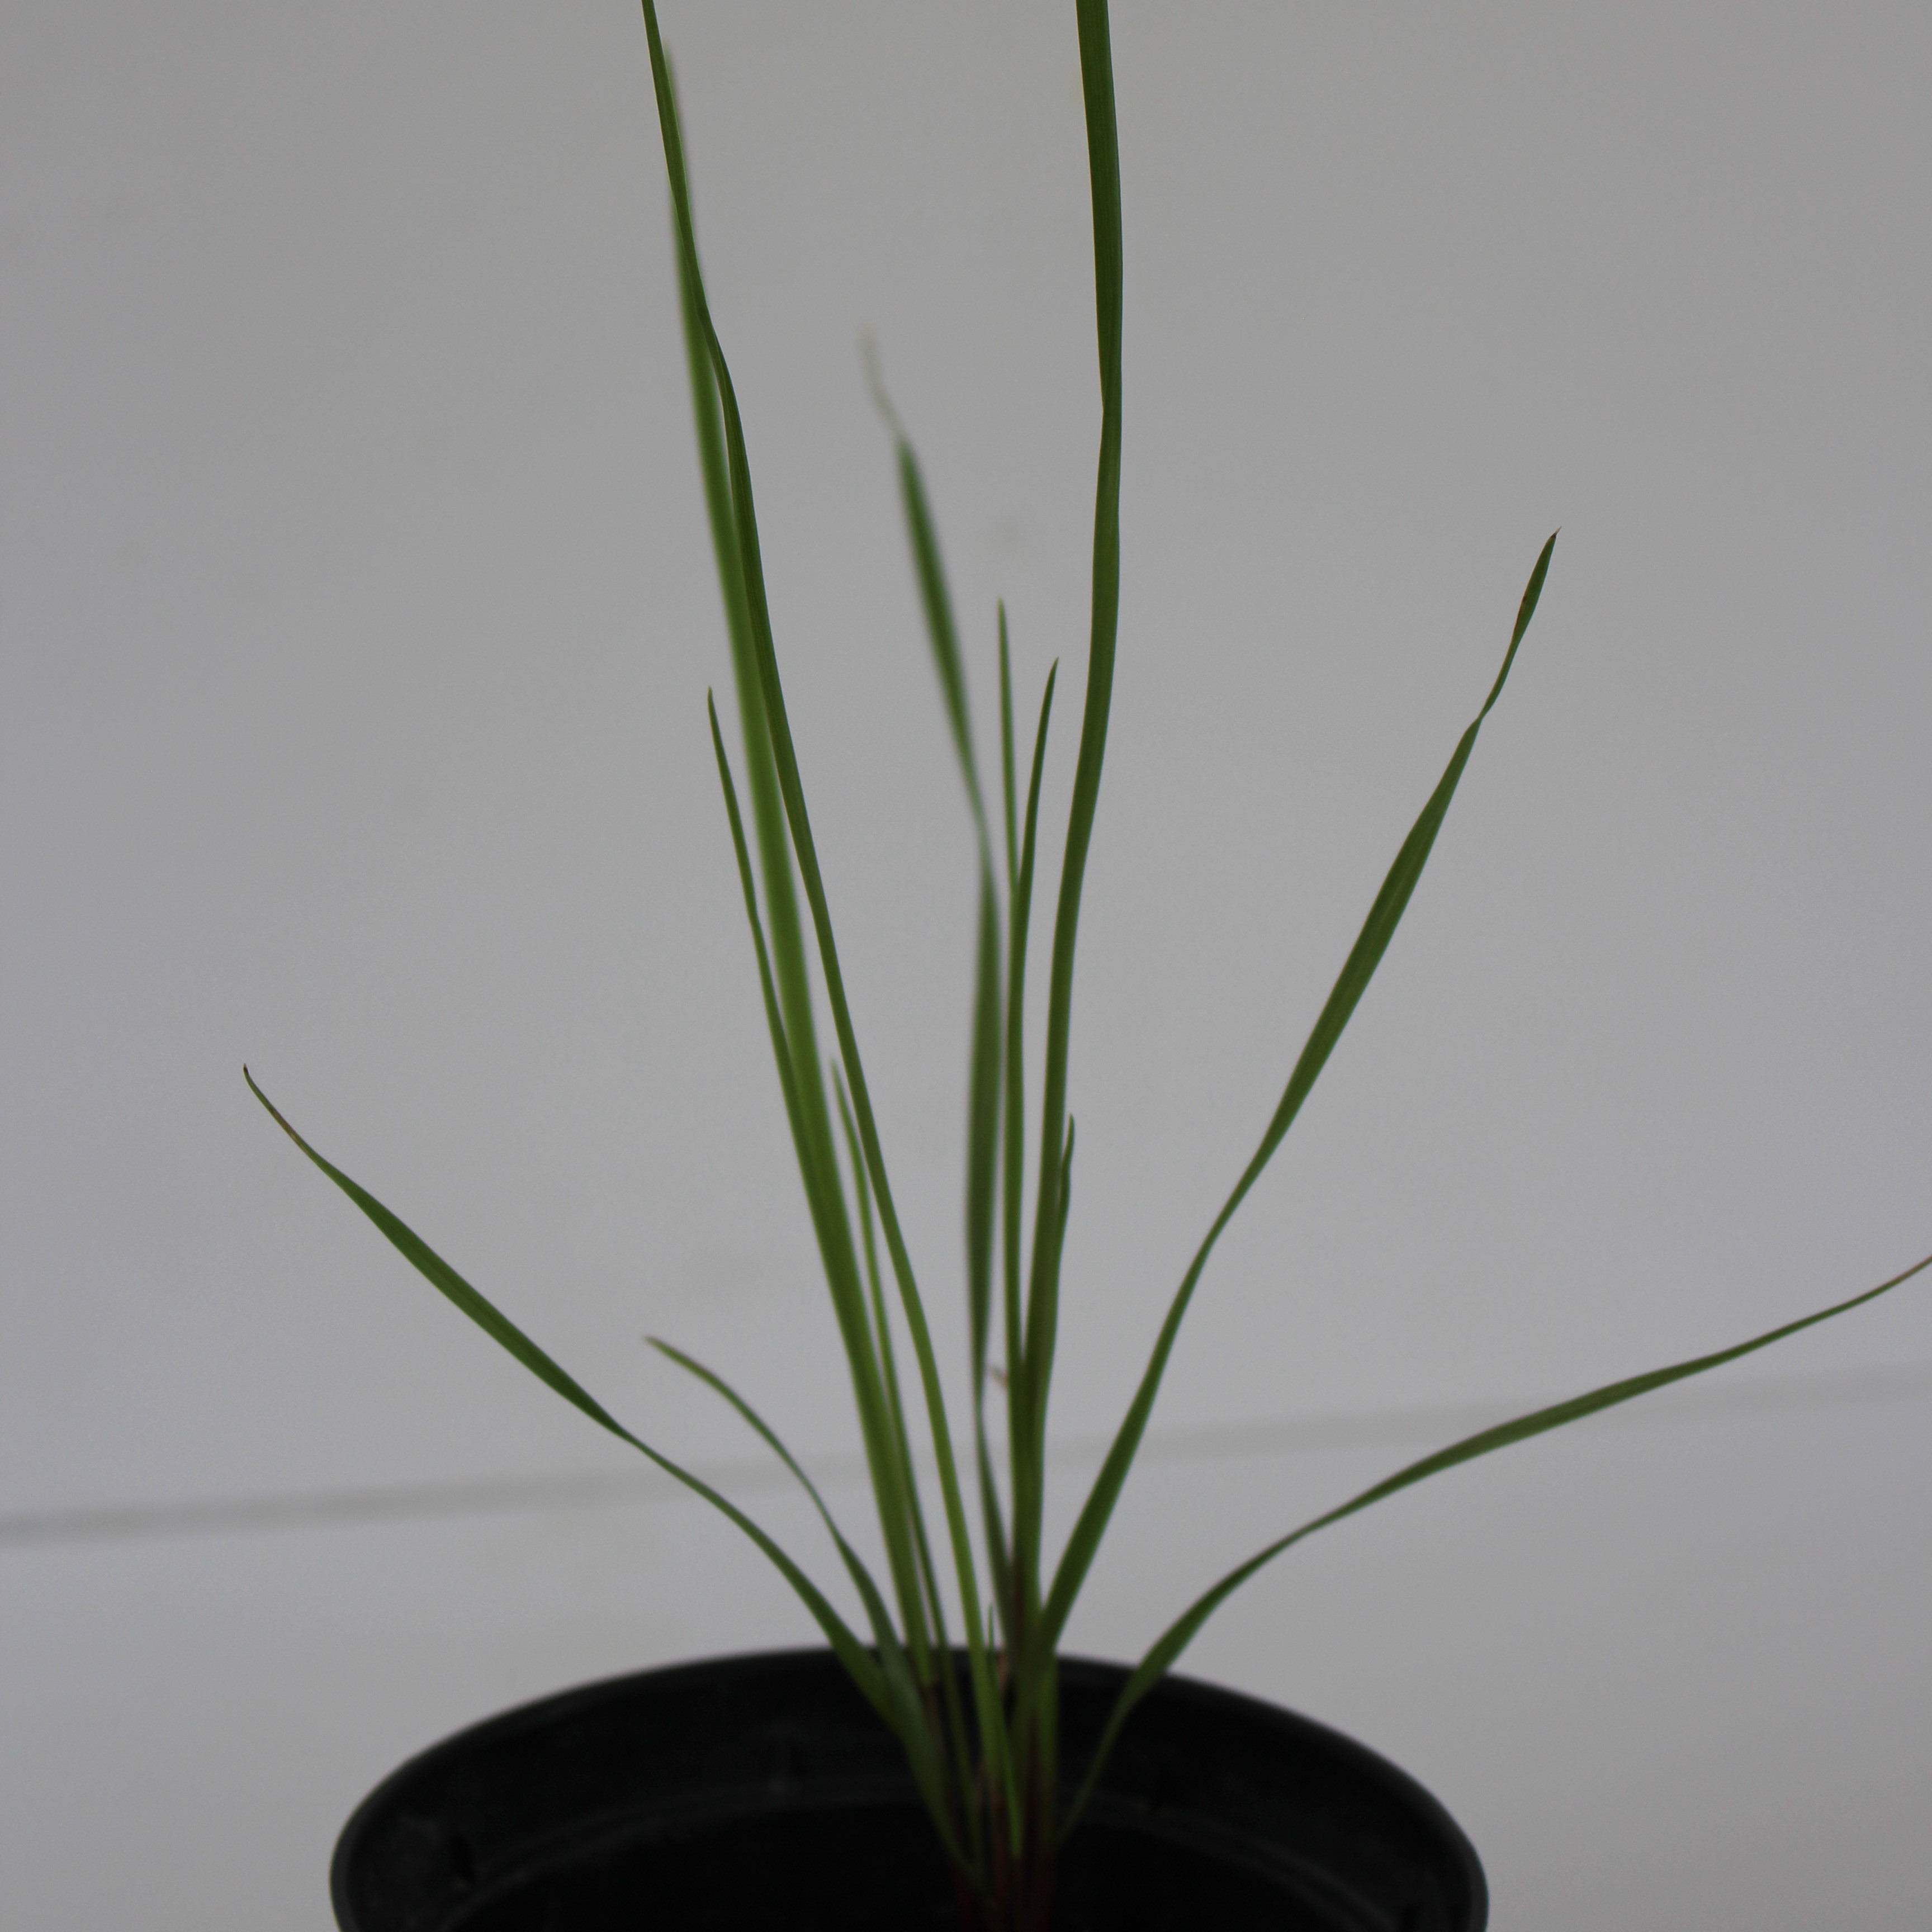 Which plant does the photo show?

Lolium multiflorum
